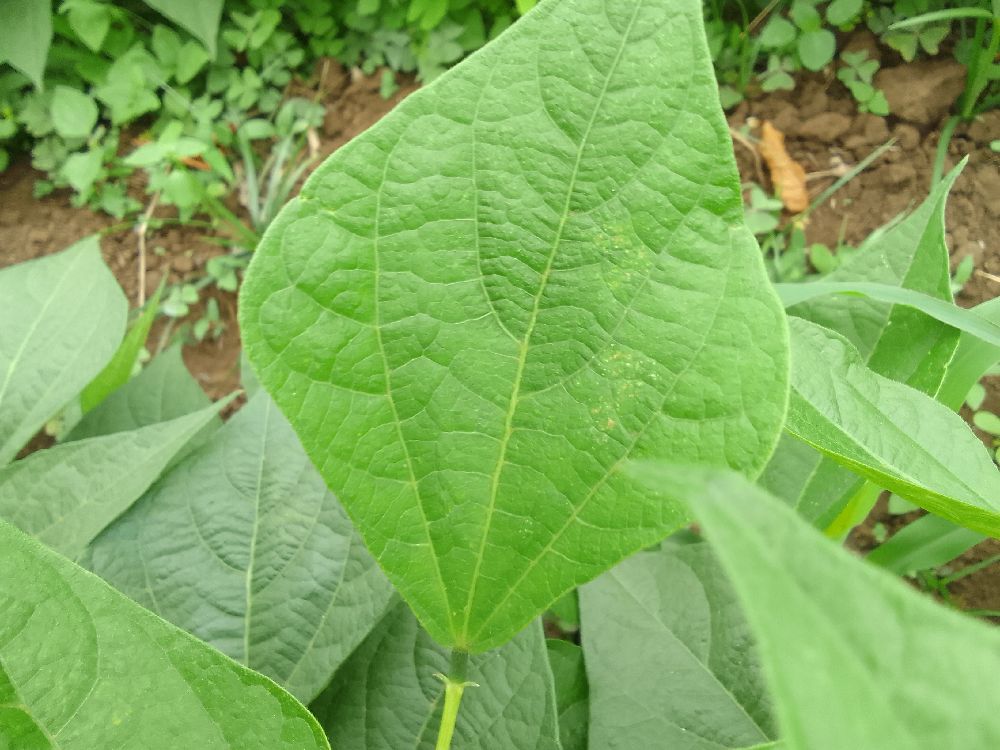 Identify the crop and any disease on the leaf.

common bean, healthy
